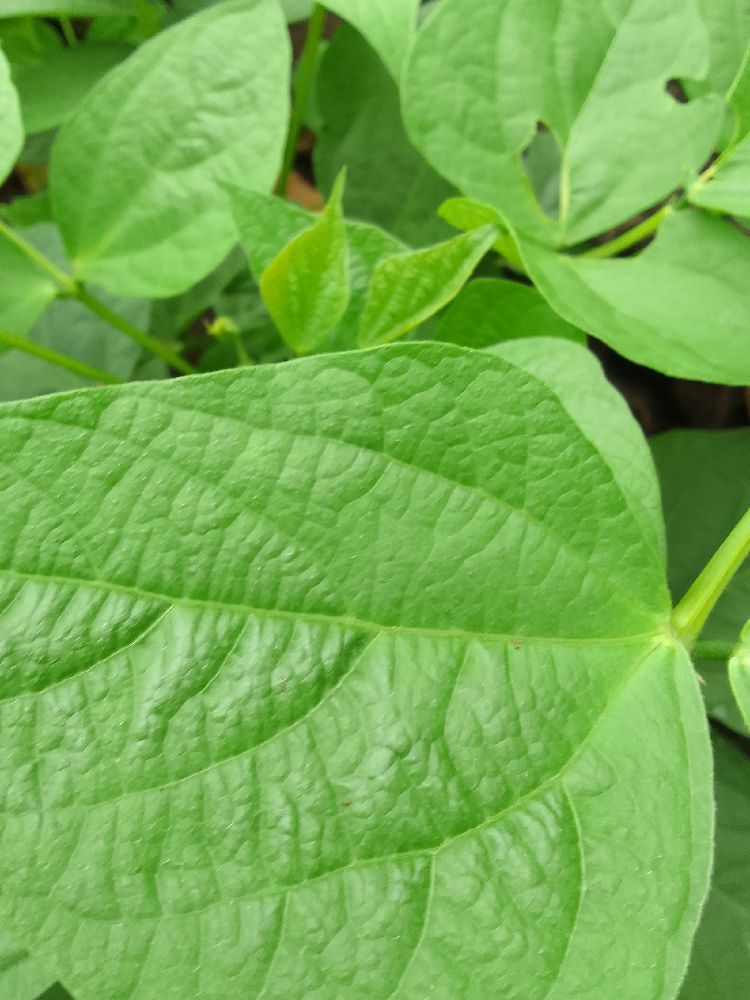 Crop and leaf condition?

common bean, healthy
